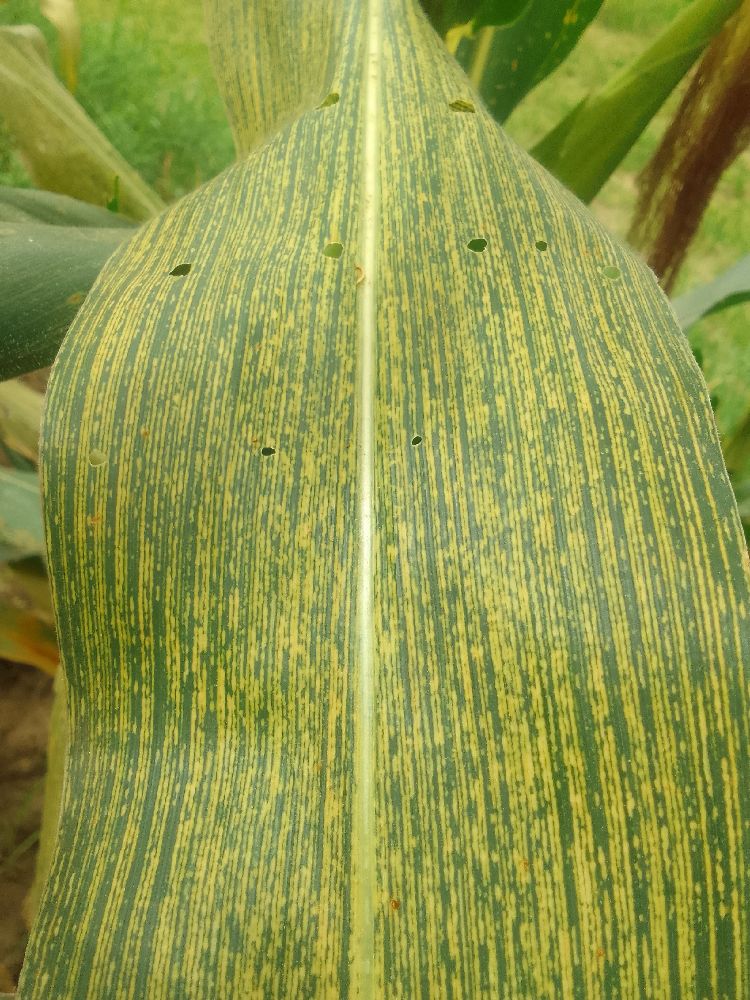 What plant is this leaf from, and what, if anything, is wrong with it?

maize, maize streak virus
